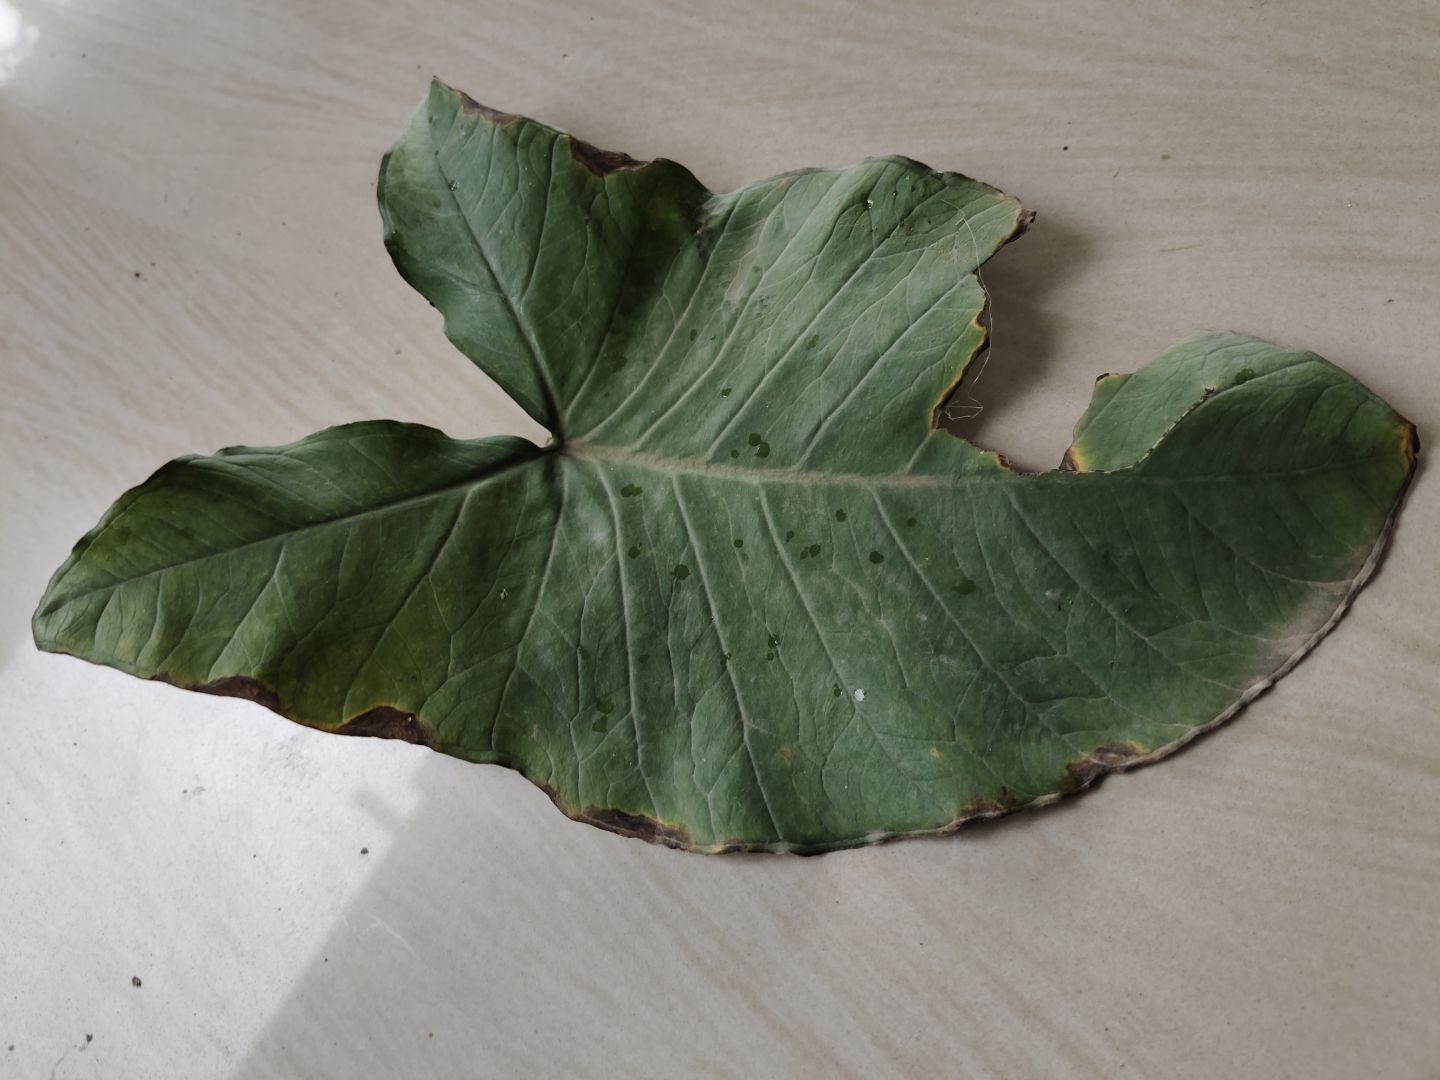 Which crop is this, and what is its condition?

taro, leaf blight
